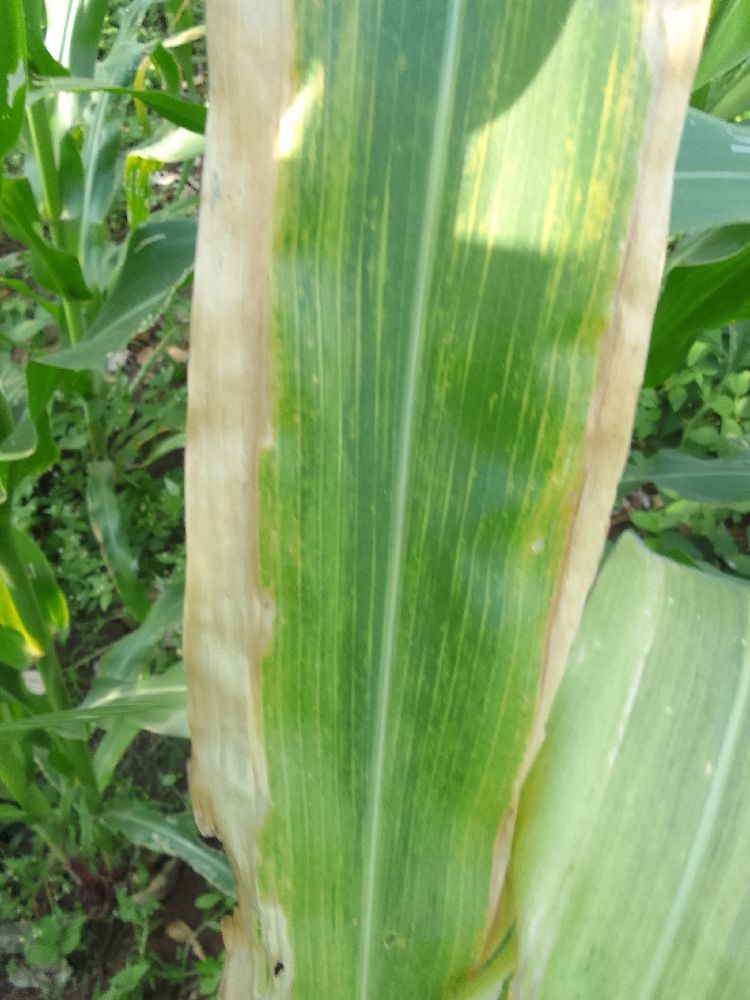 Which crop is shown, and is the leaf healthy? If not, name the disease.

maize, maize lethal necrosis
